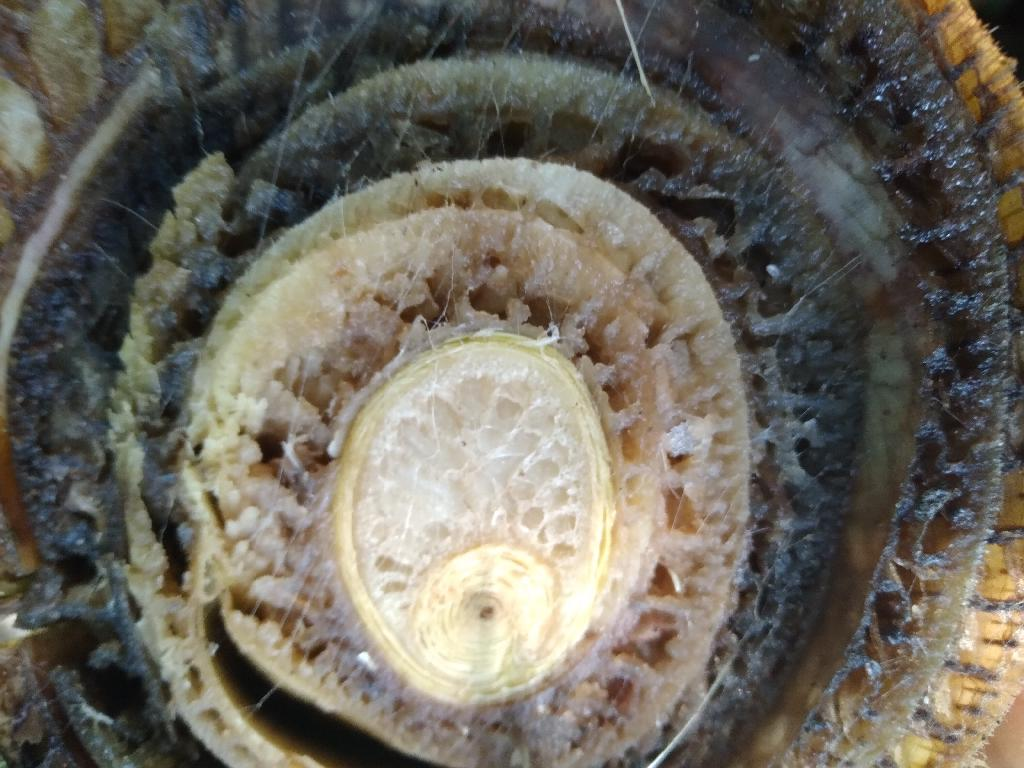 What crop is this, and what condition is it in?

banana, fusarium wilt race 1
